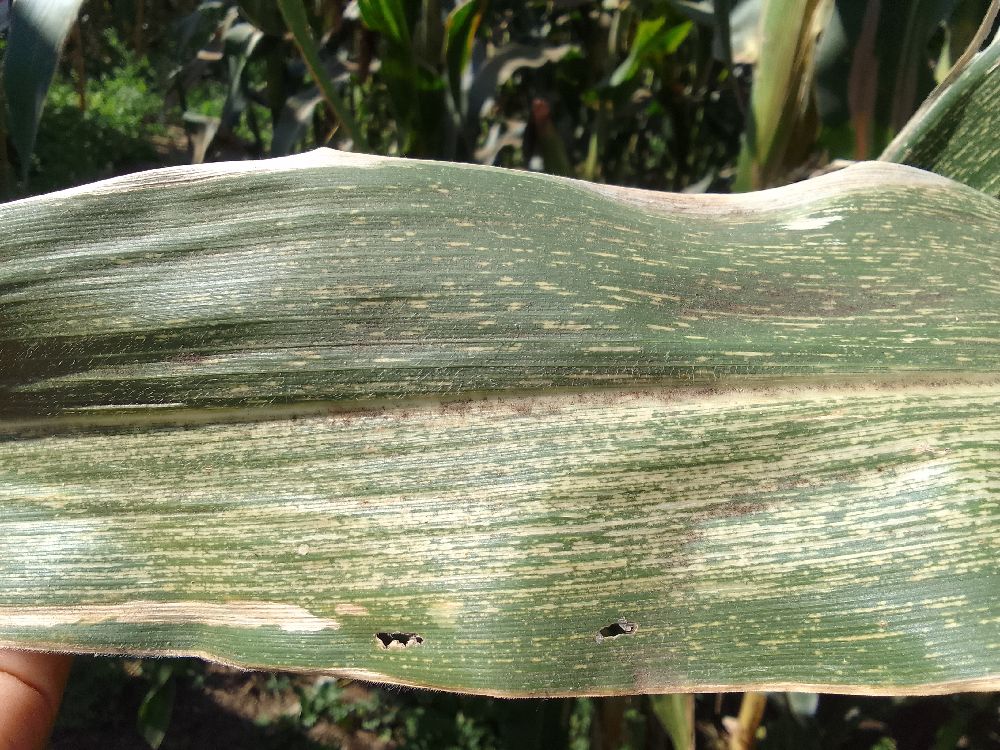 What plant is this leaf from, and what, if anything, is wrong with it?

maize, maize streak virus
